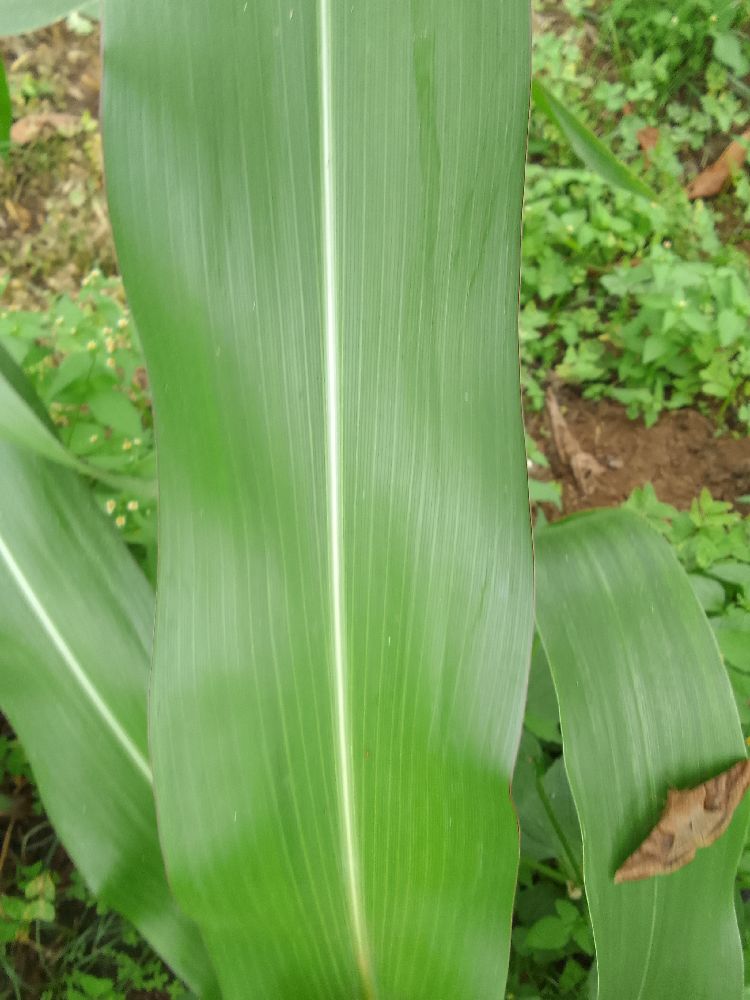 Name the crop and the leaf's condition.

maize, healthy
